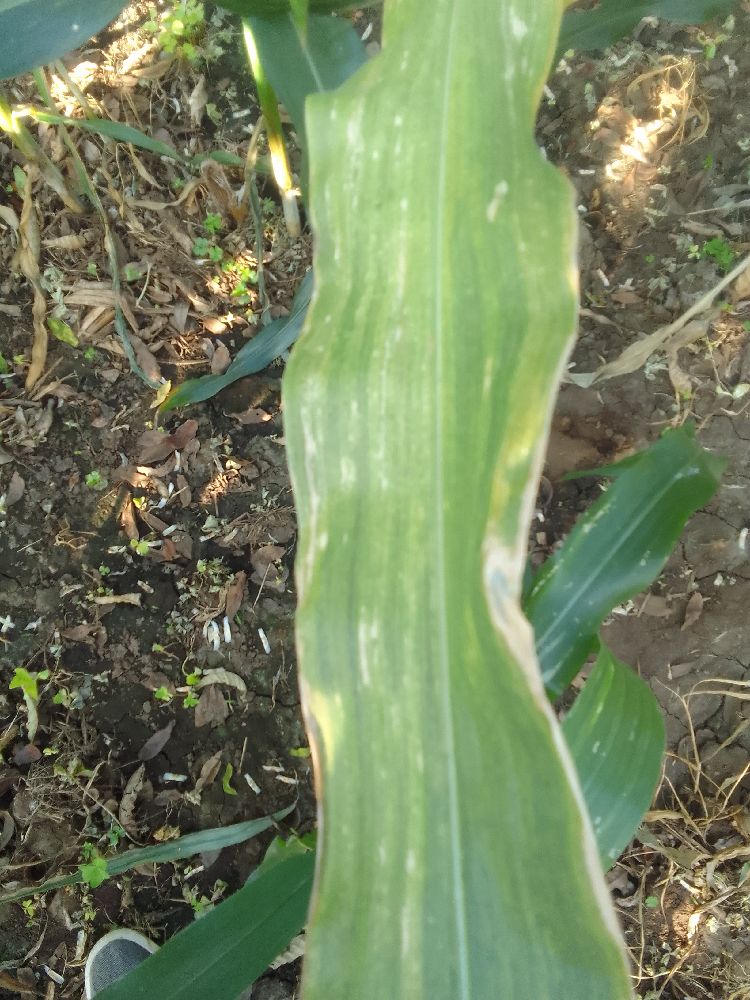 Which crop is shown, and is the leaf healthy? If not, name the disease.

maize, maize lethal necrosis
